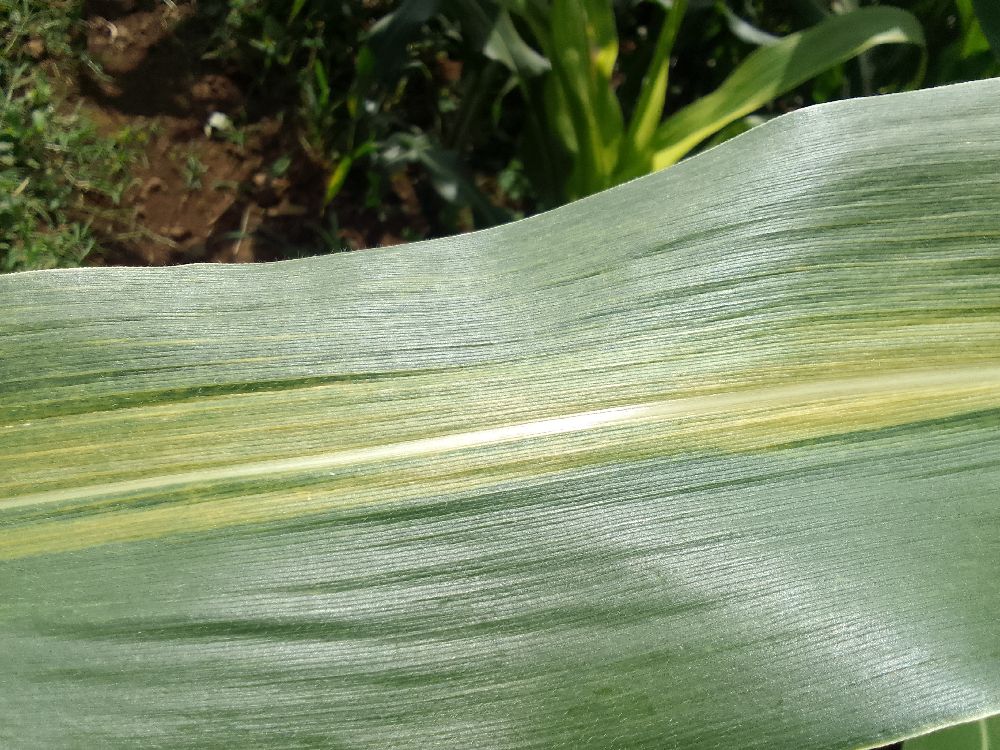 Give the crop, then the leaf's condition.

maize, maize lethal necrosis
